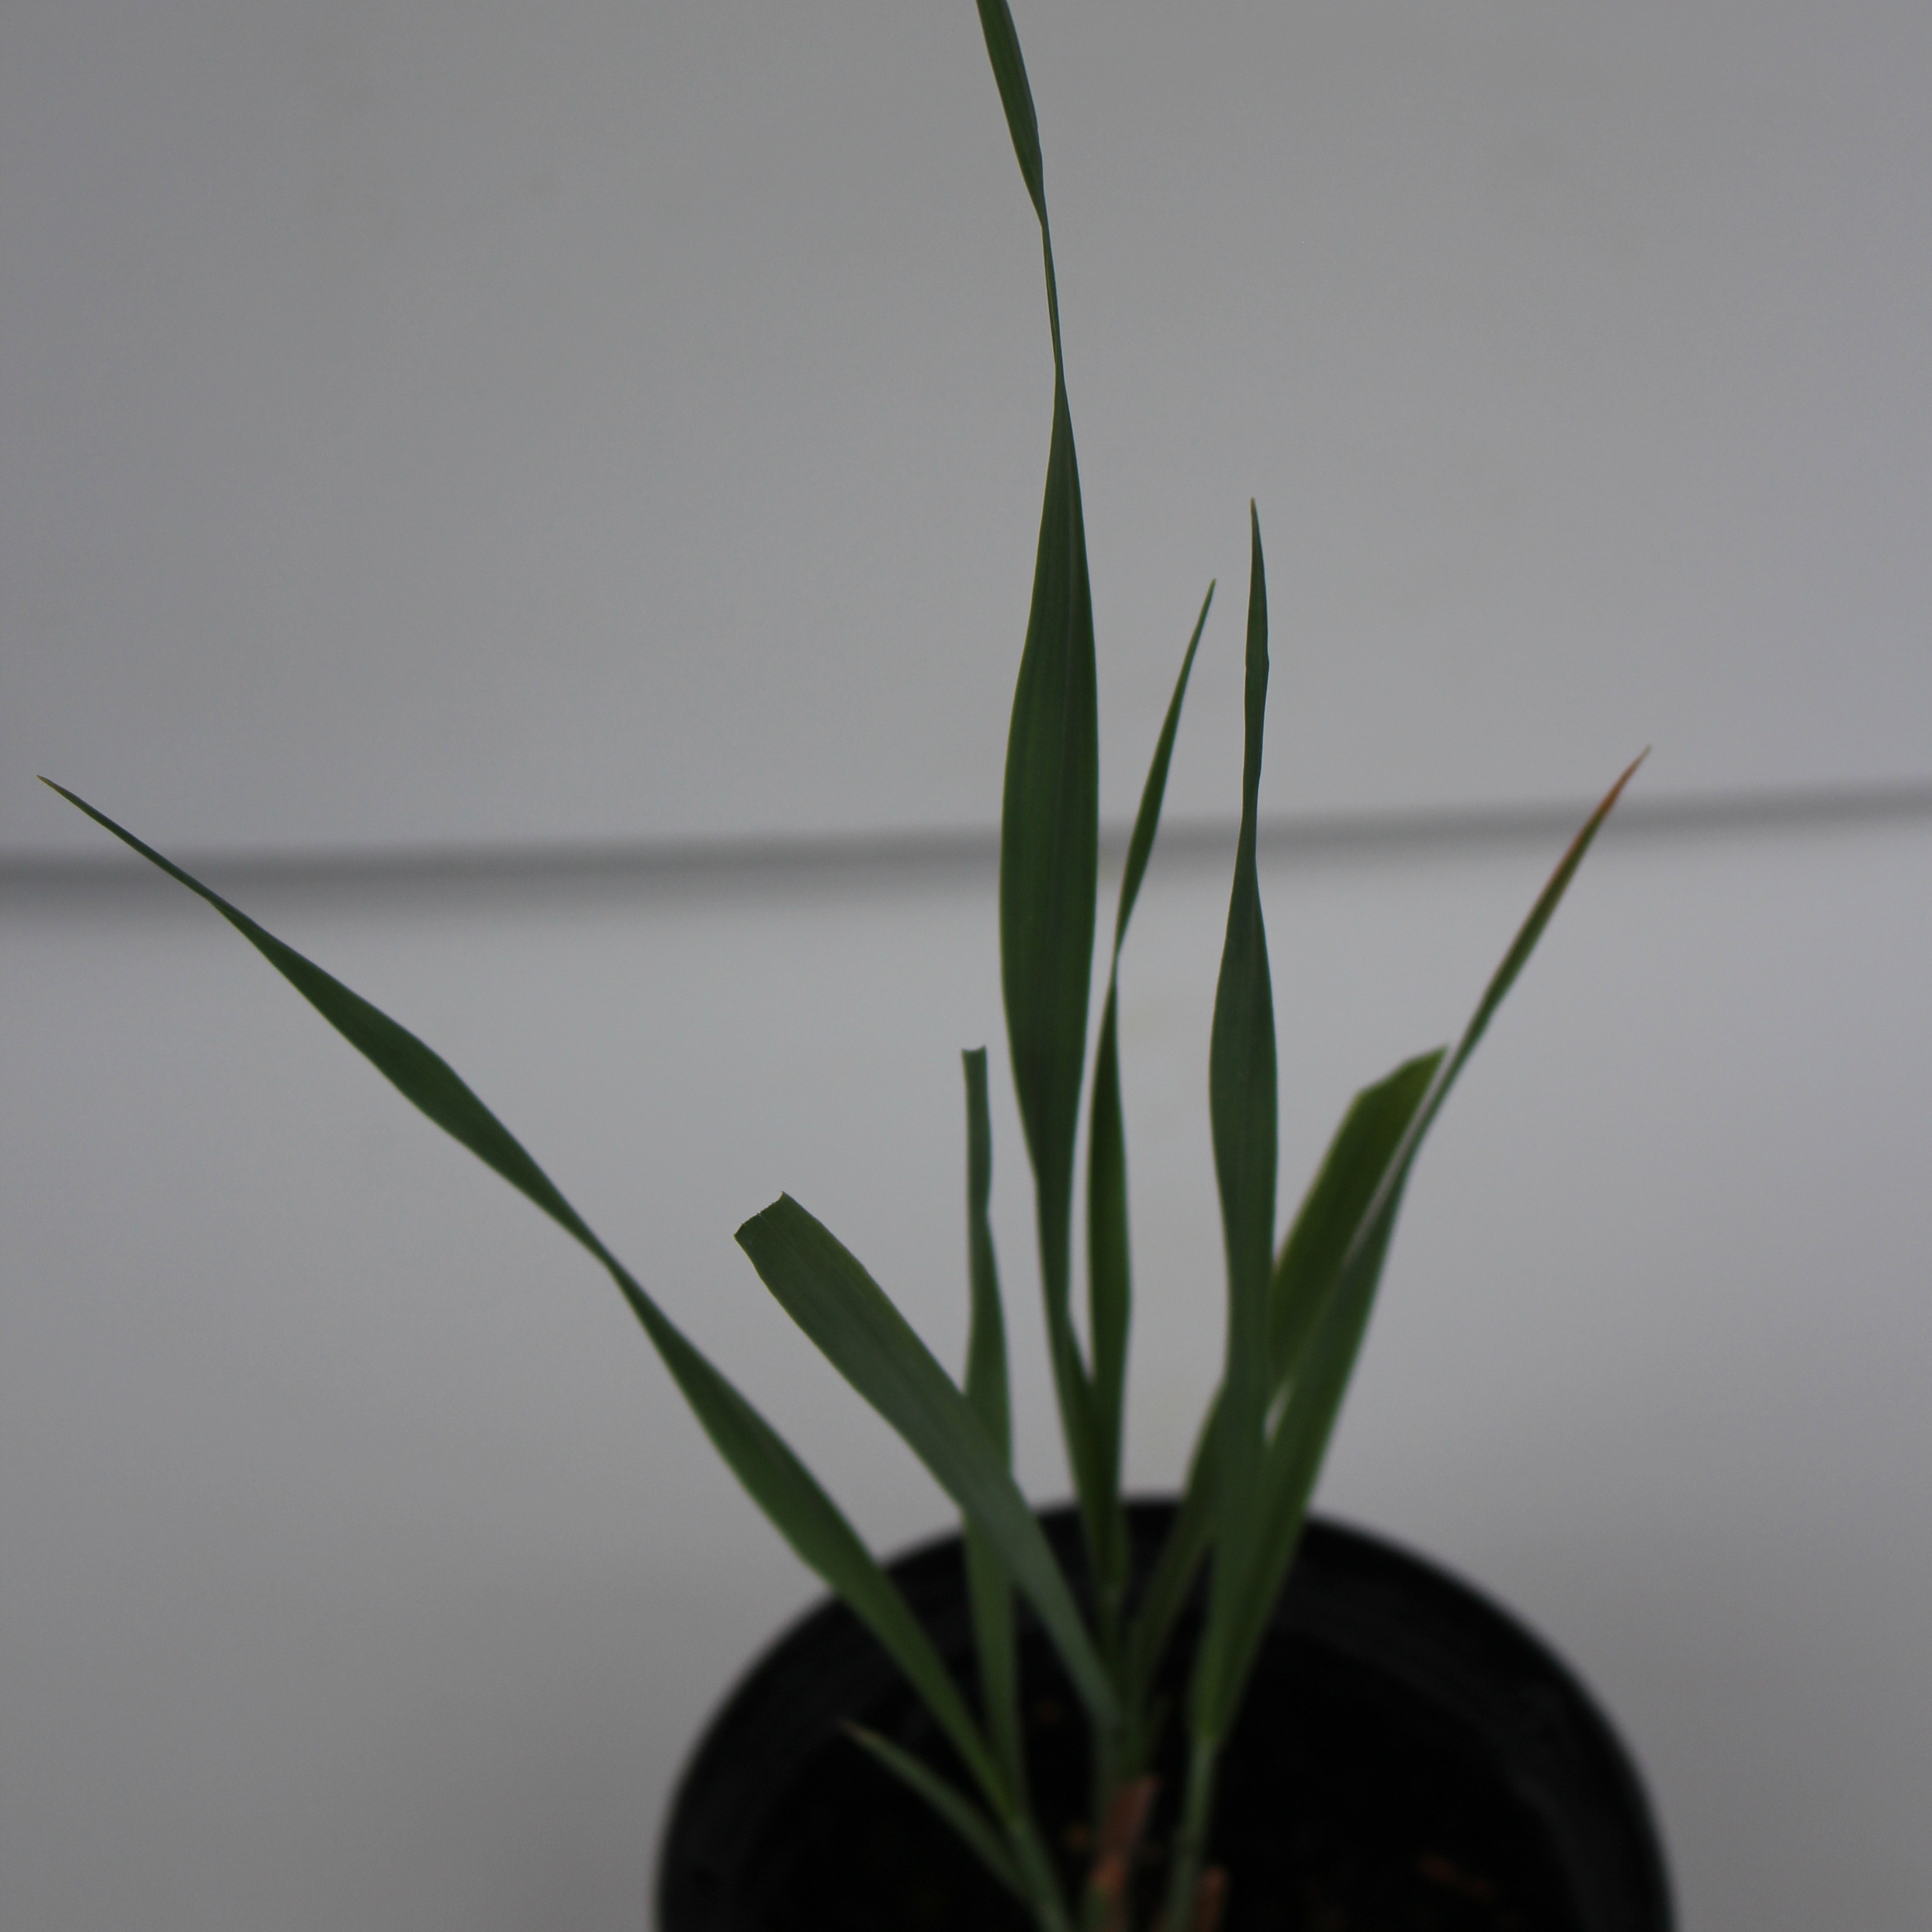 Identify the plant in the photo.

Avena sterilis
